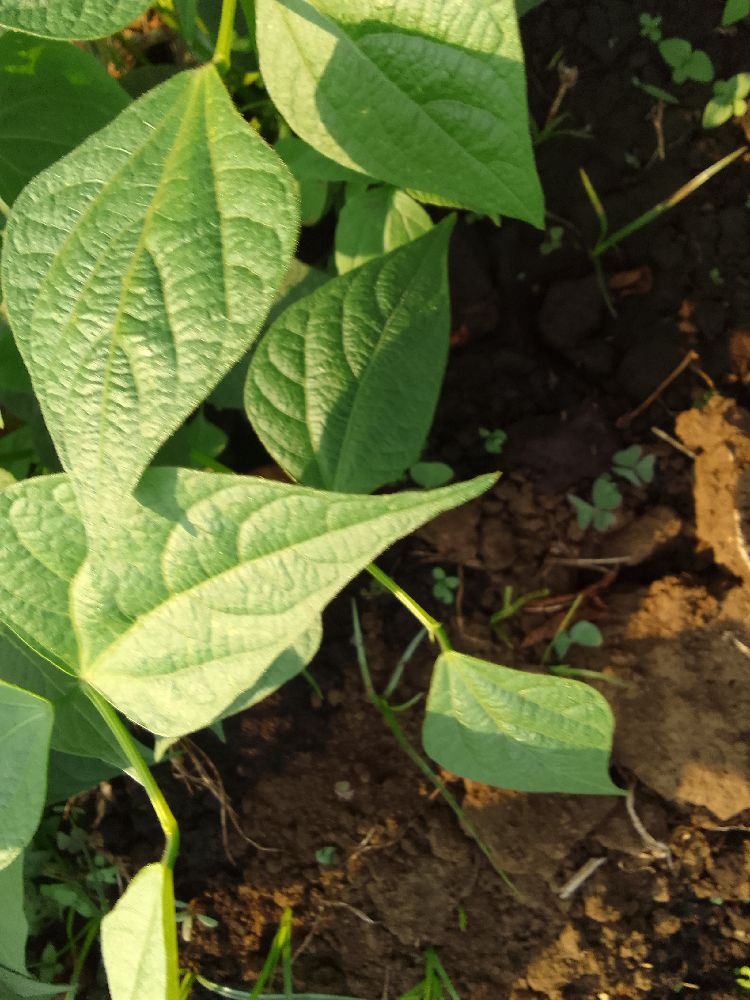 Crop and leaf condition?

common bean, healthy
